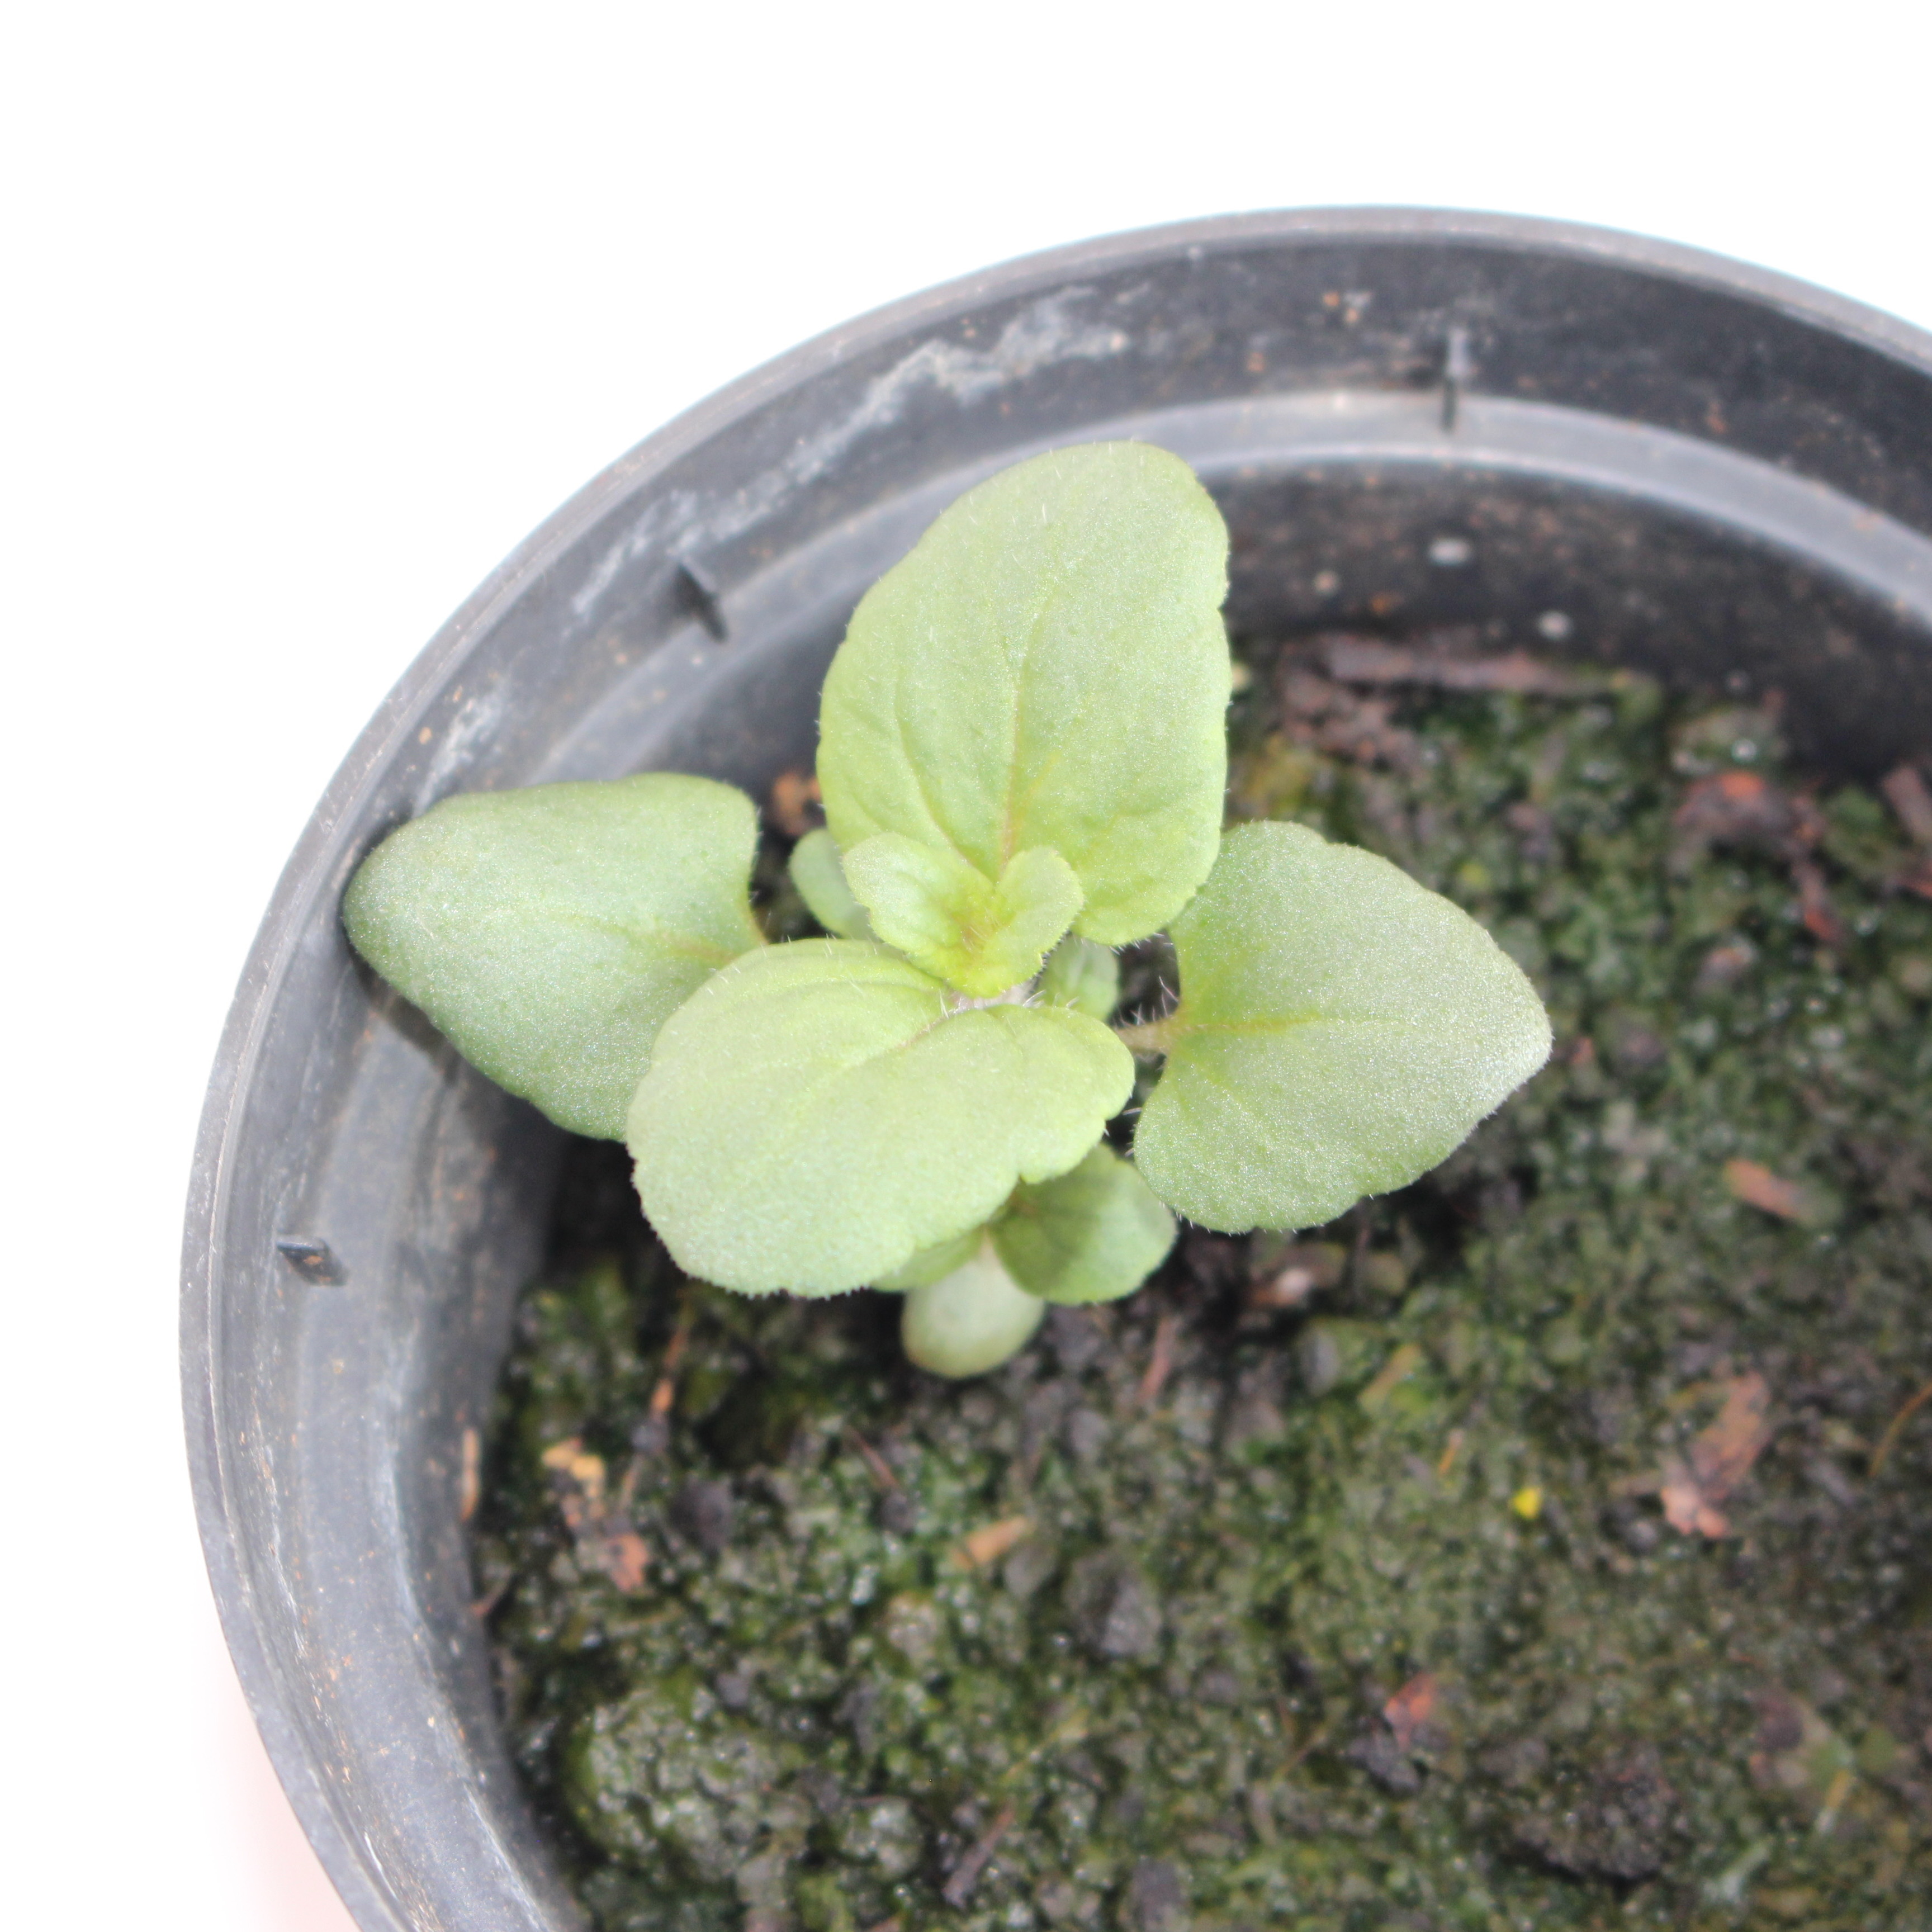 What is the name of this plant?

Veronica persica
